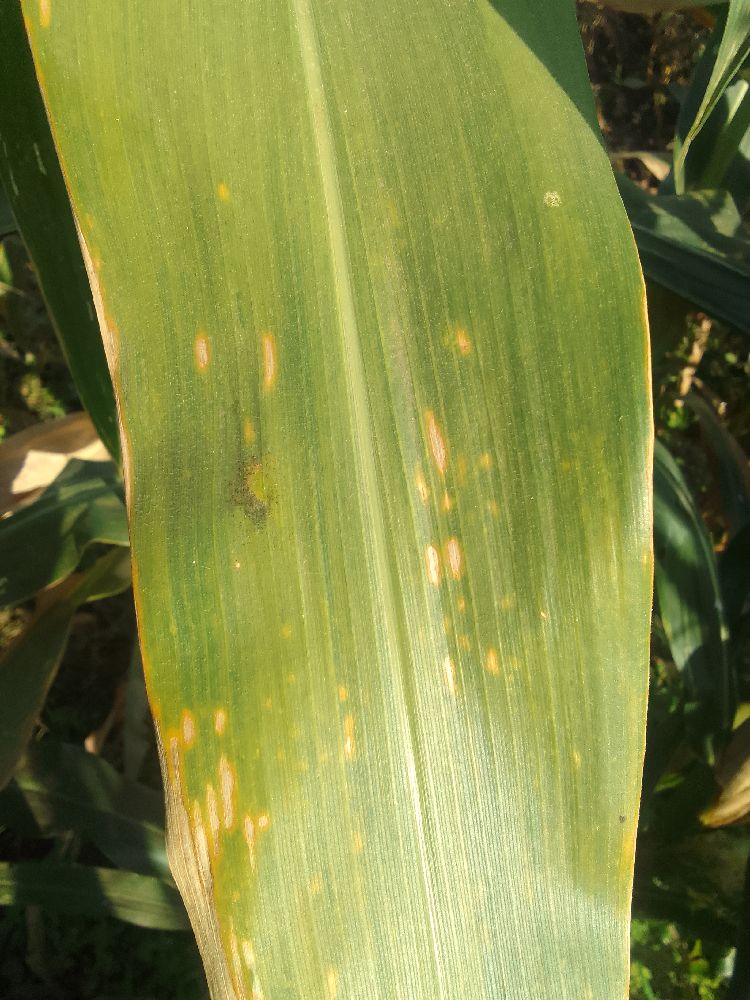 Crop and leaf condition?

maize, maize lethal necrosis
